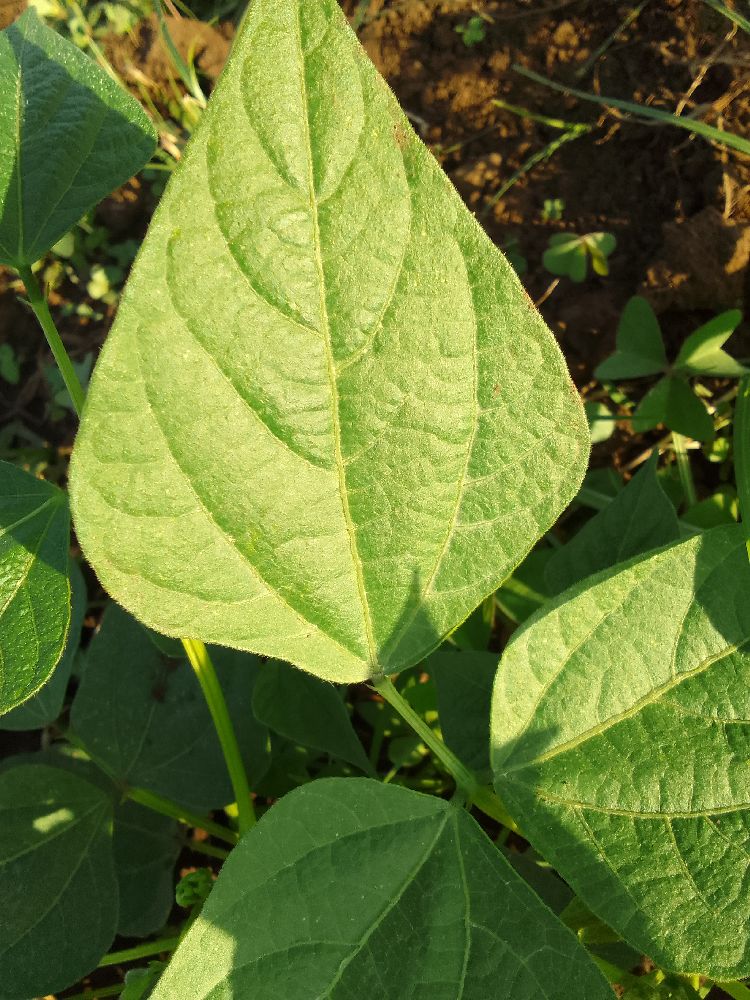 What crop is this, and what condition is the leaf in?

common bean, healthy
